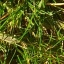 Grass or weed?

grass
